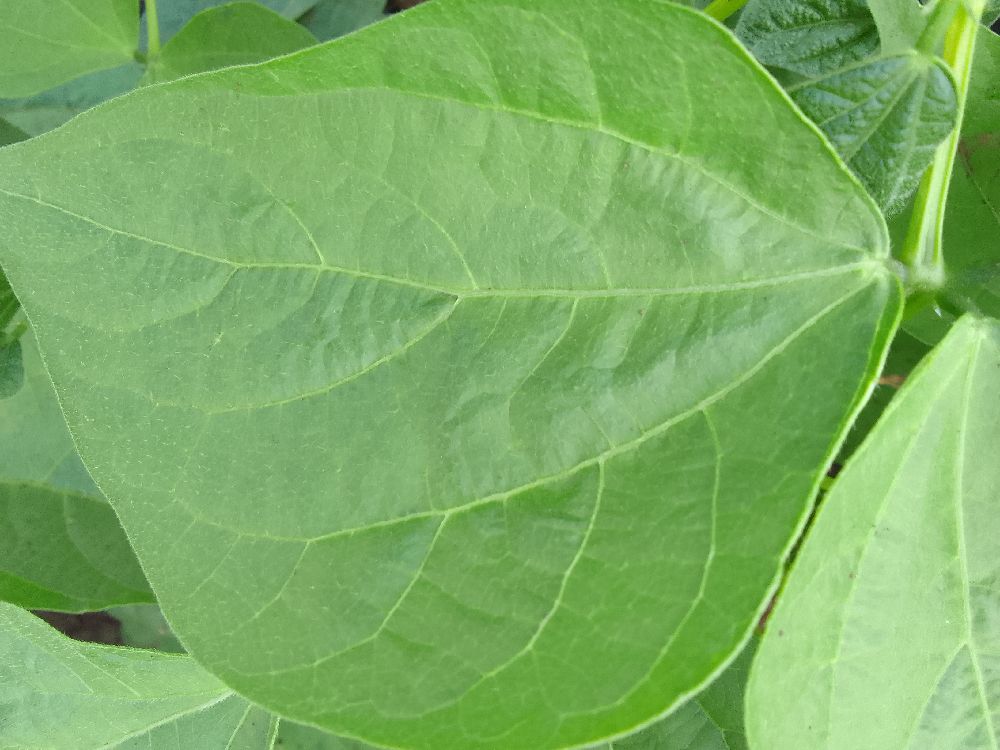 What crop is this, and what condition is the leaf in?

common bean, healthy
